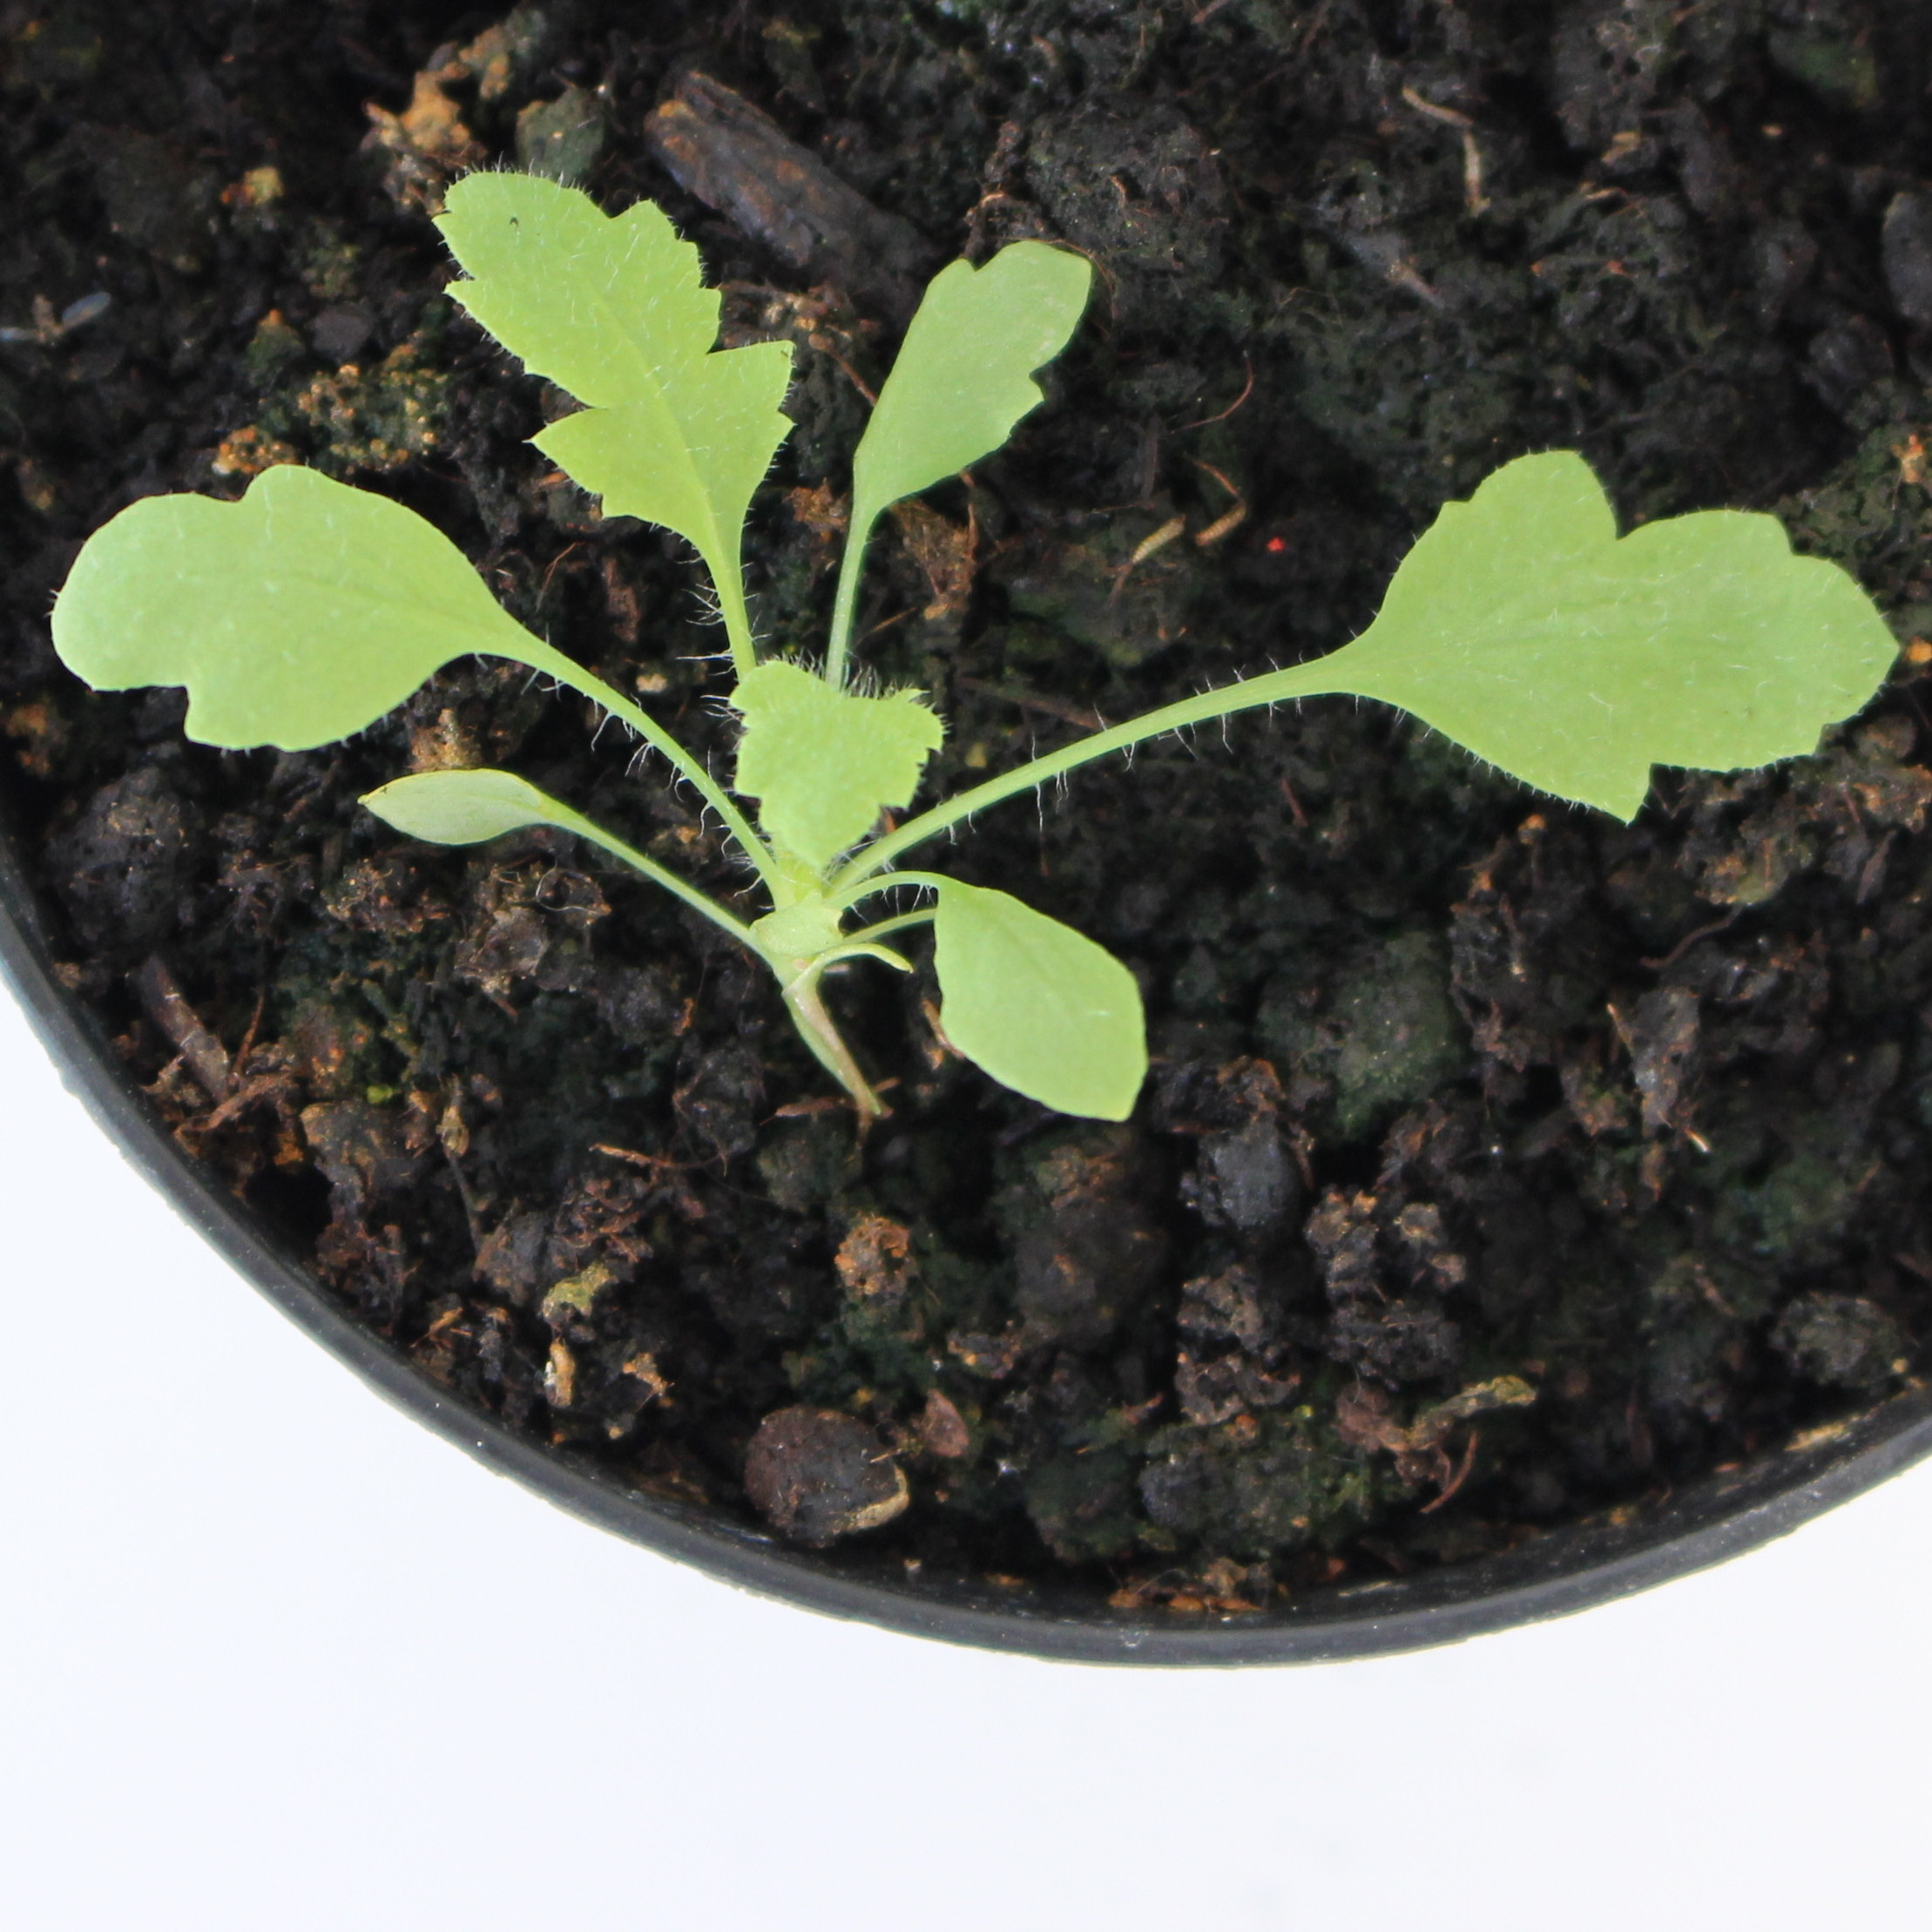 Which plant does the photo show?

Papaver rhoeas
